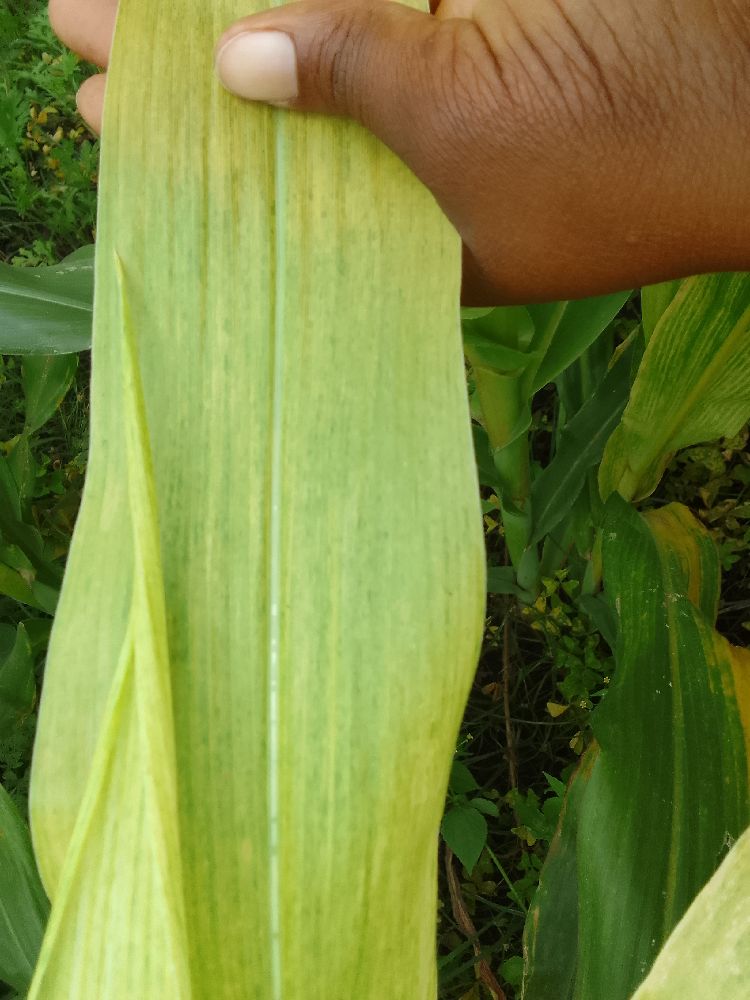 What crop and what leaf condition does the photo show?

maize, maize lethal necrosis
